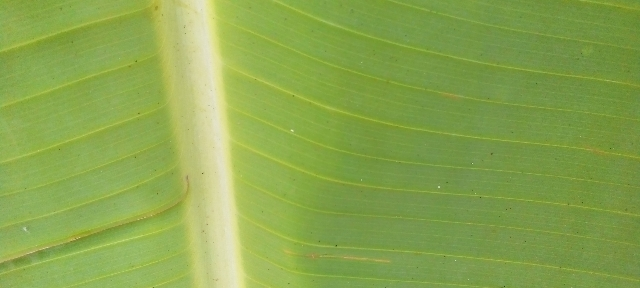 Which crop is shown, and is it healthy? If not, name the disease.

banana, healthy
